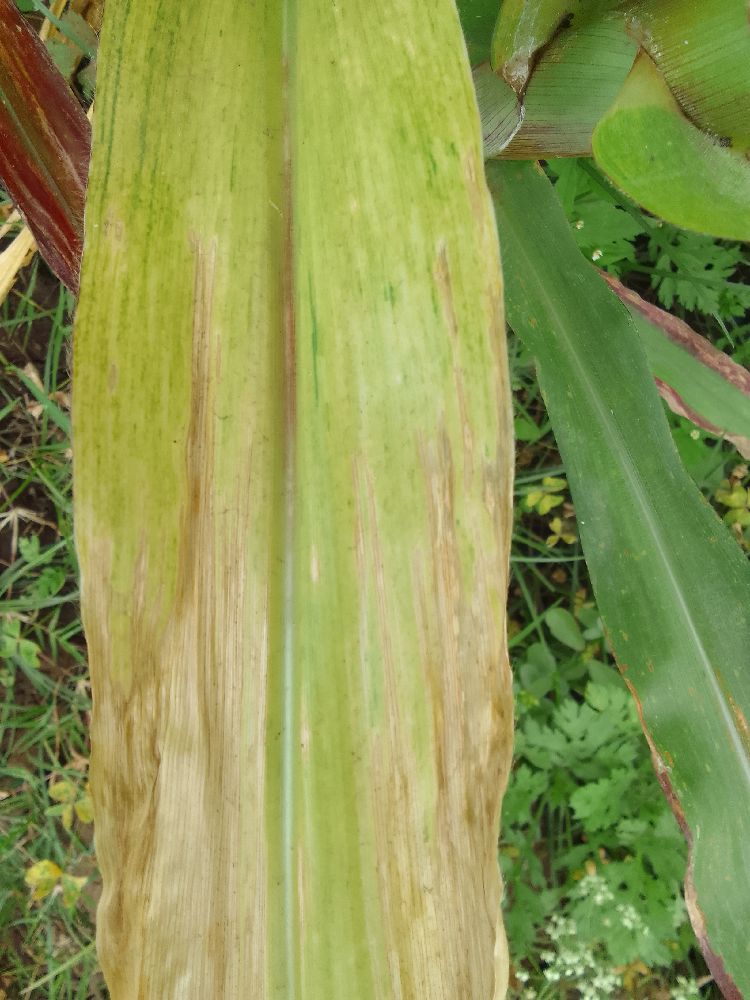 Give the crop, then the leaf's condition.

maize, maize lethal necrosis
